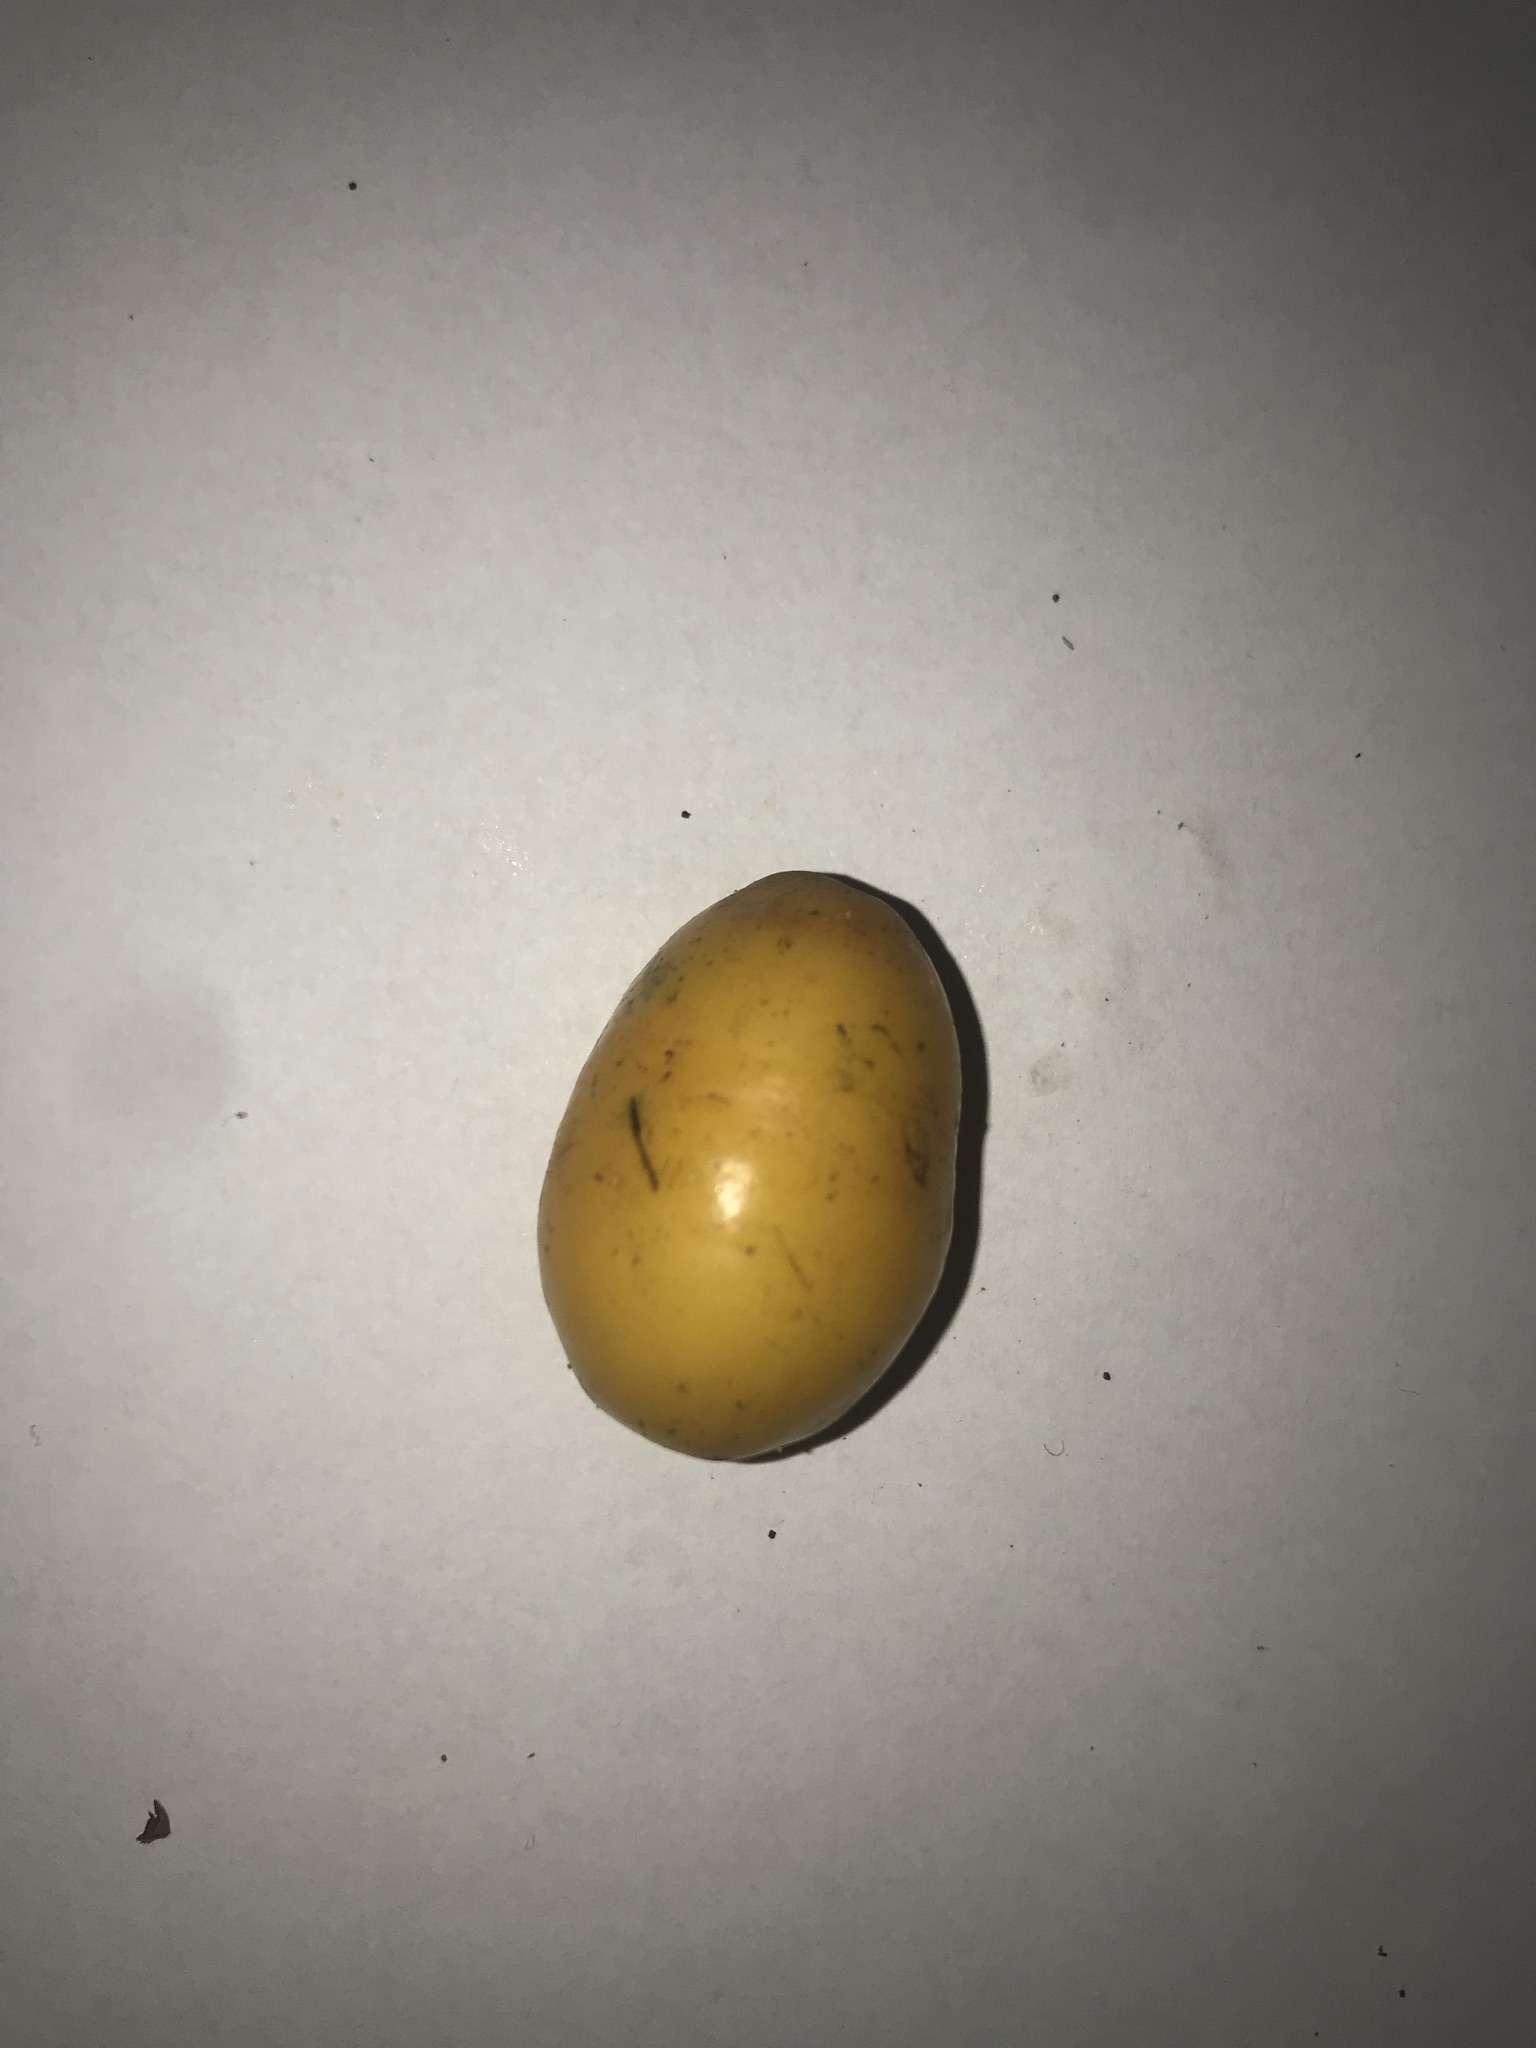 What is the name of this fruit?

siriguela
